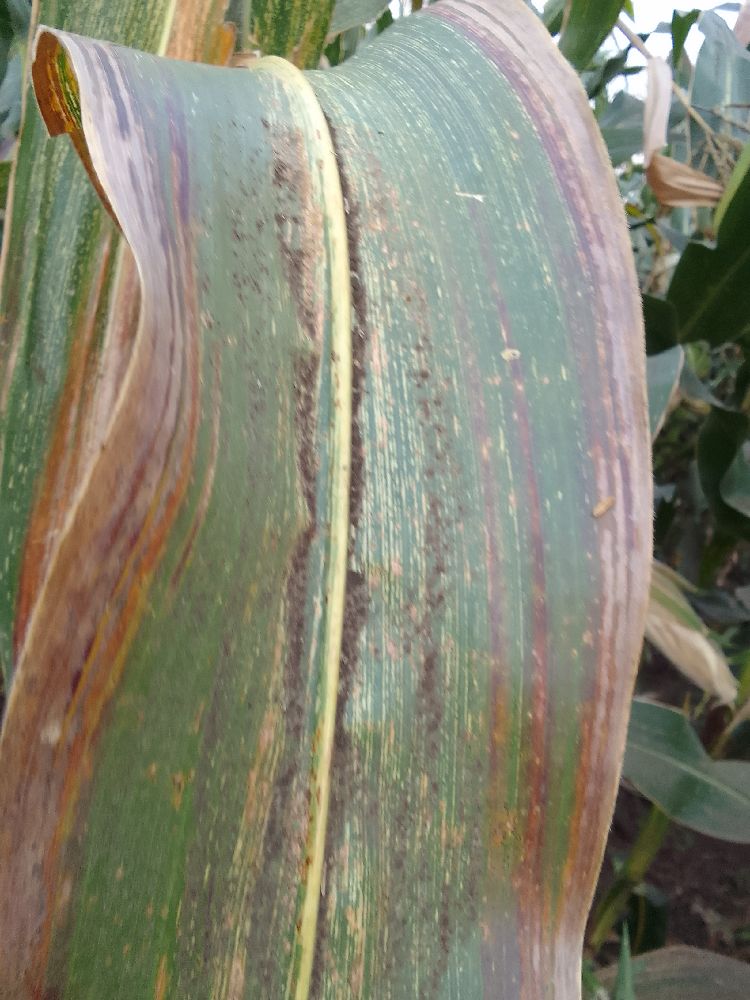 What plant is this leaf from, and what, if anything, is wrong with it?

maize, maize streak virus
